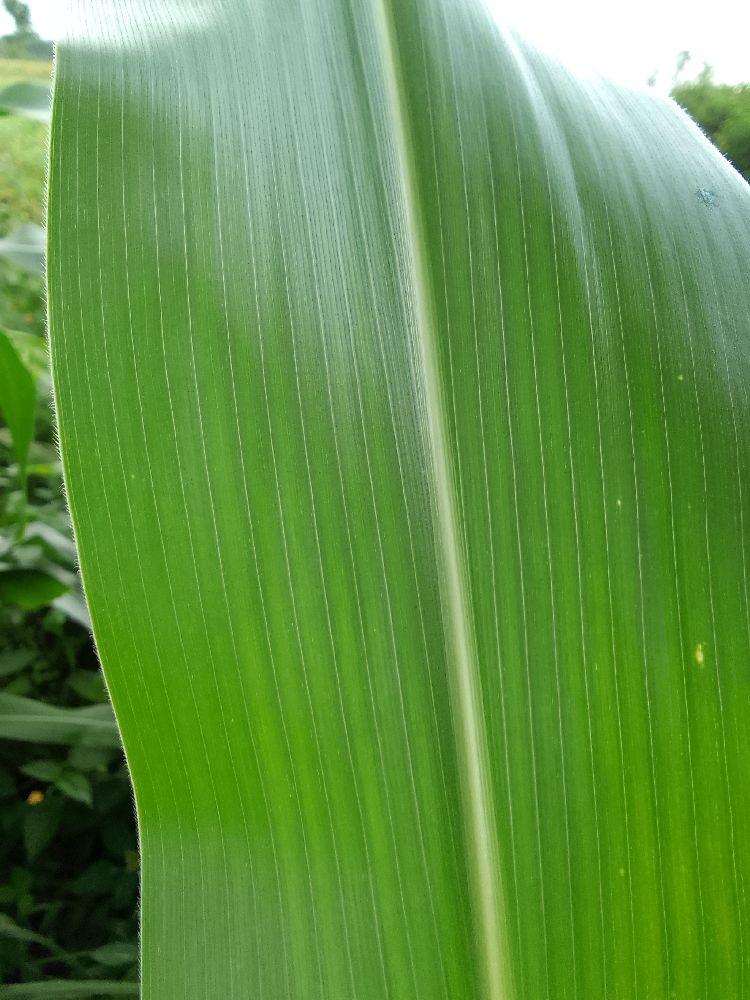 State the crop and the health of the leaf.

maize, healthy
